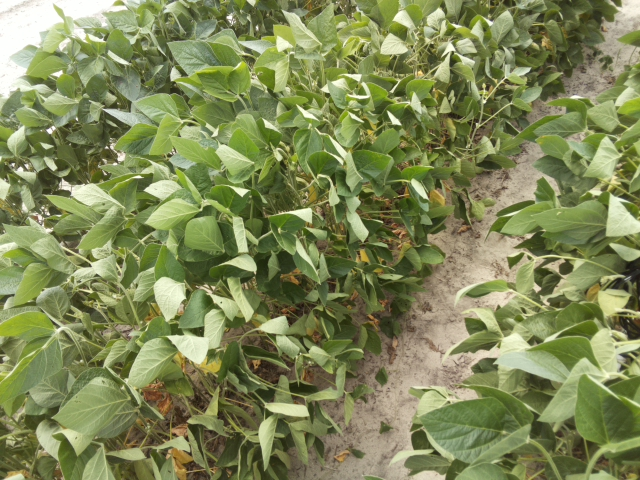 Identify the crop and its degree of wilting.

soybean, slight leaflet or petiole turgor loss in upper canopy
